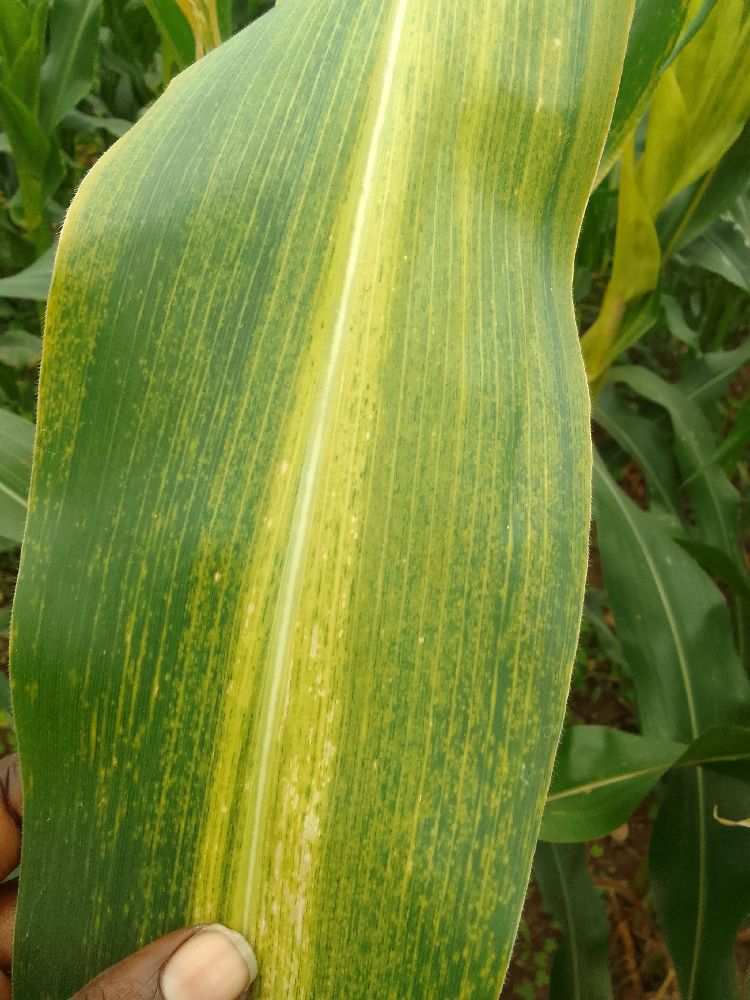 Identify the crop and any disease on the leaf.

maize, maize lethal necrosis
